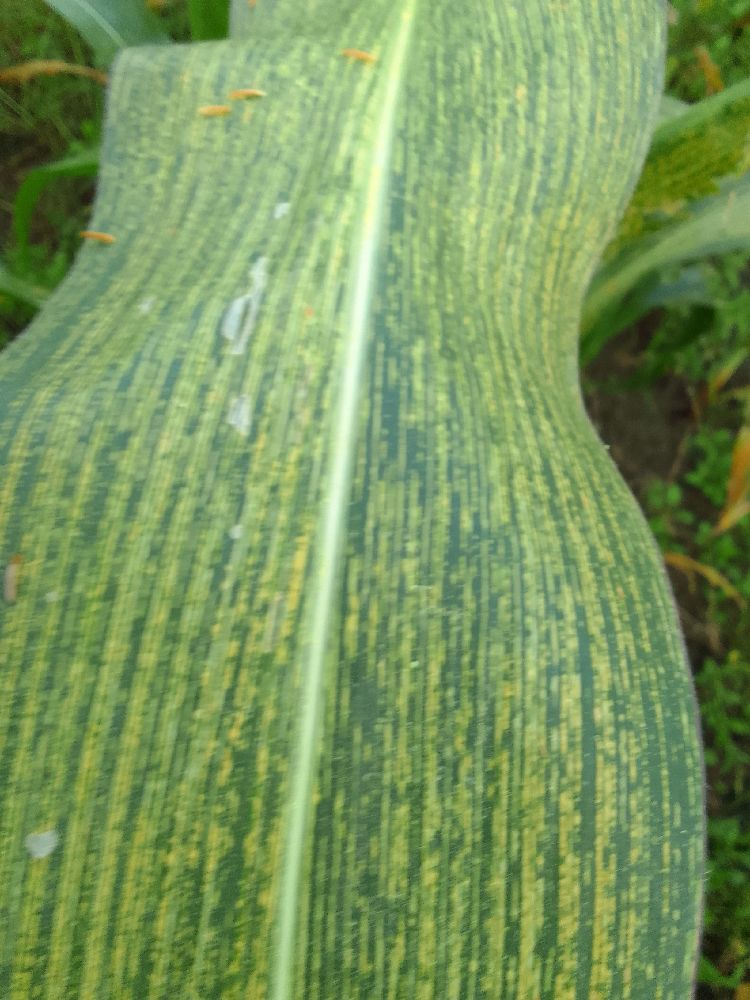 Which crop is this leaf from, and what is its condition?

maize, maize streak virus
